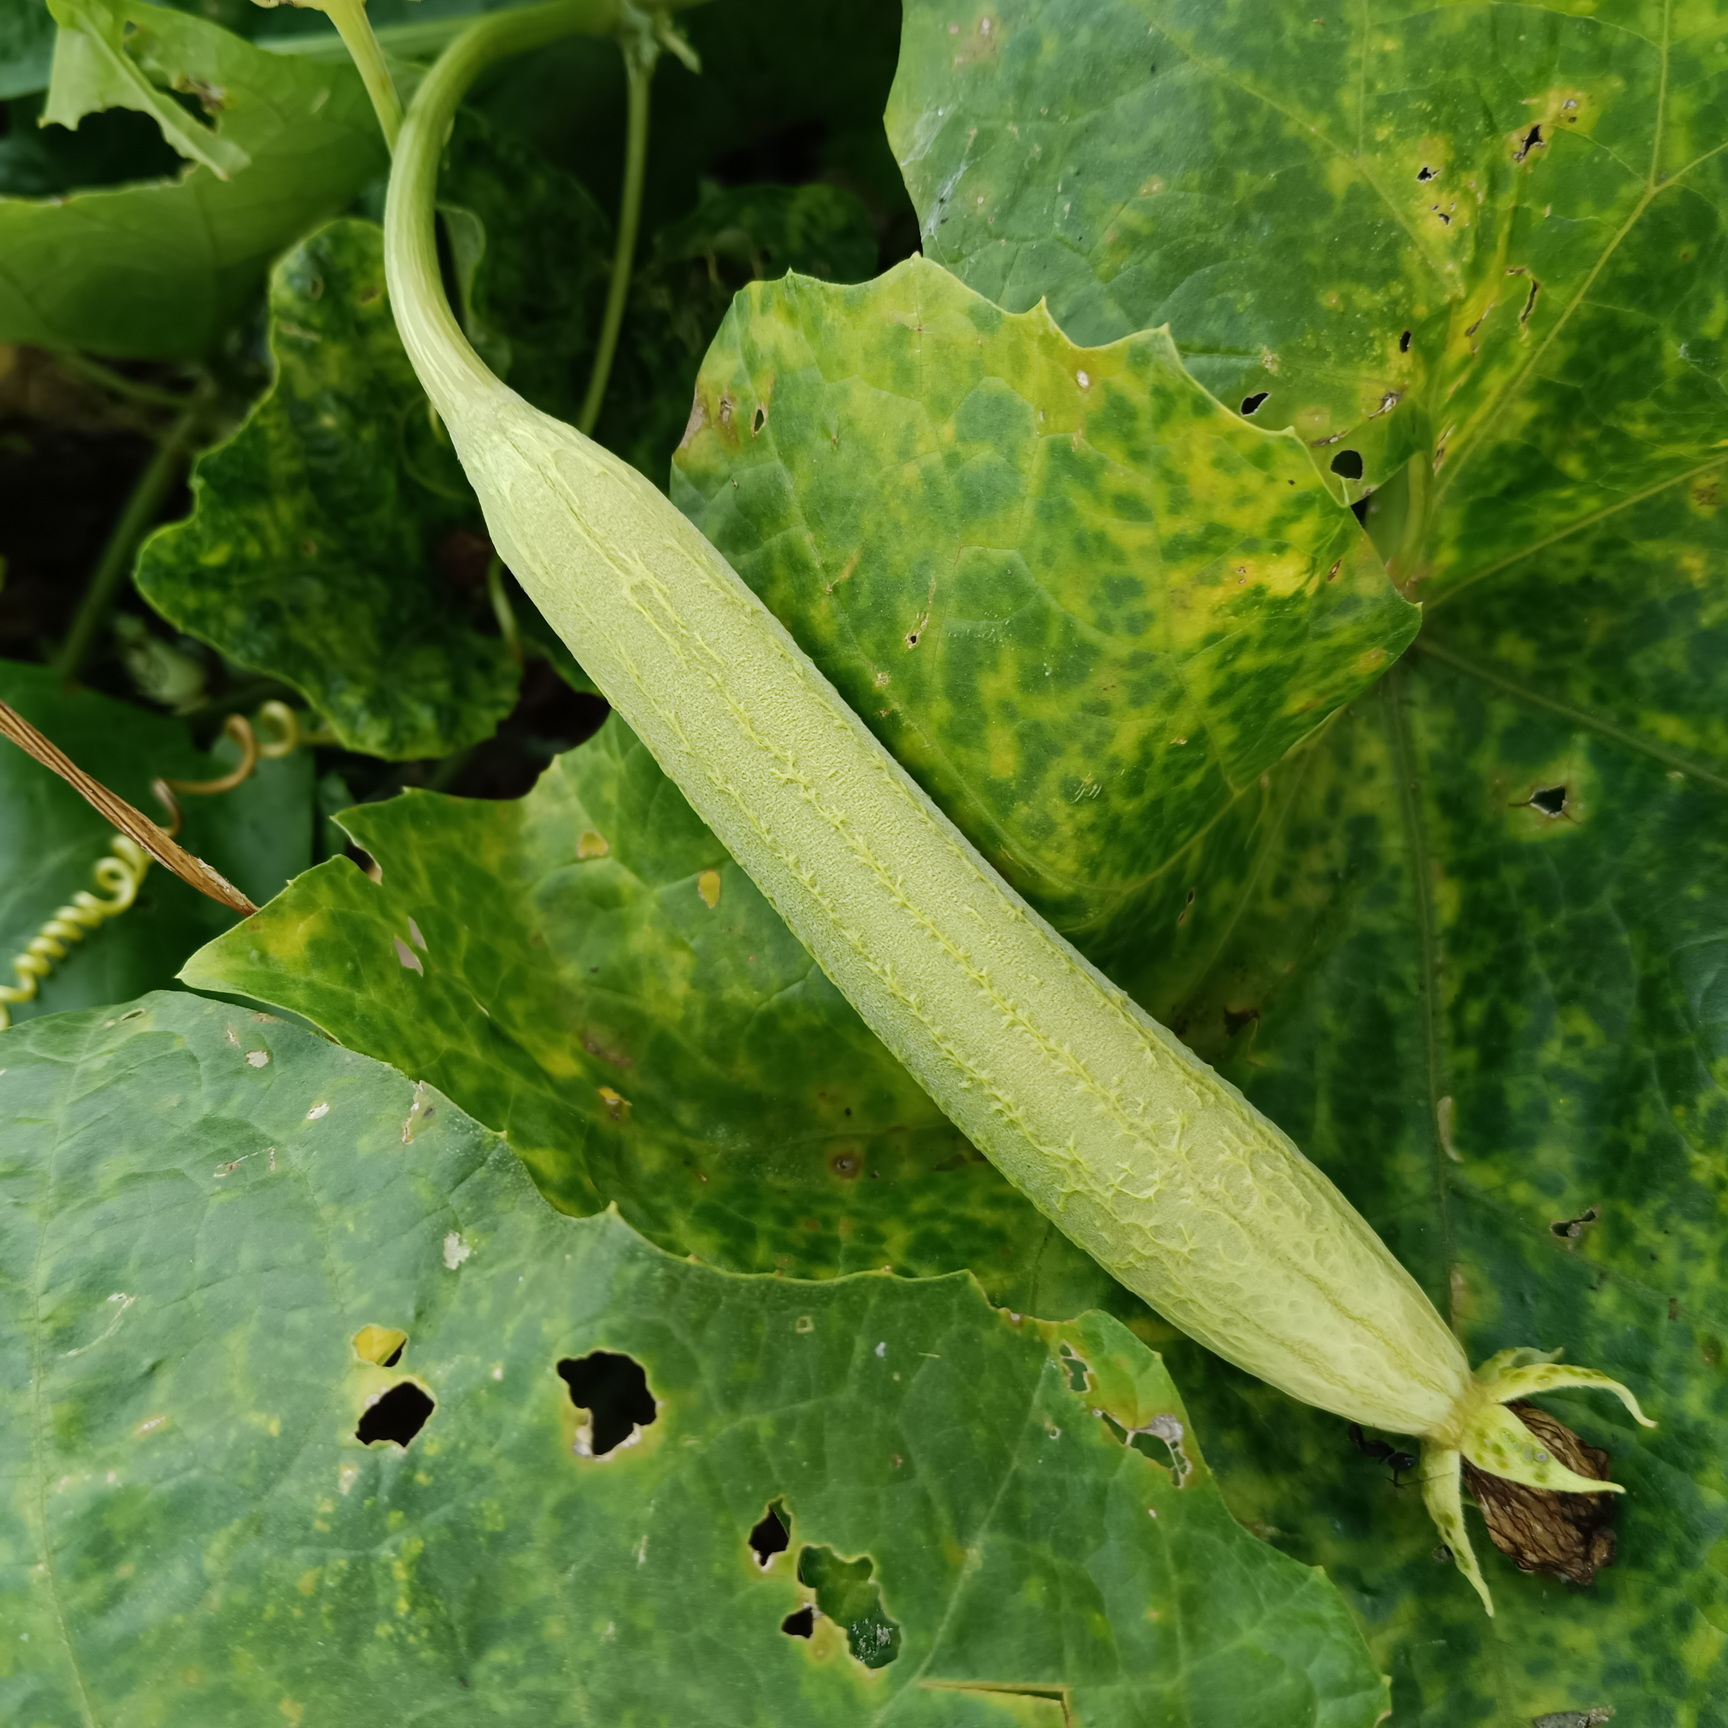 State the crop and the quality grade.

luffa, fresh
